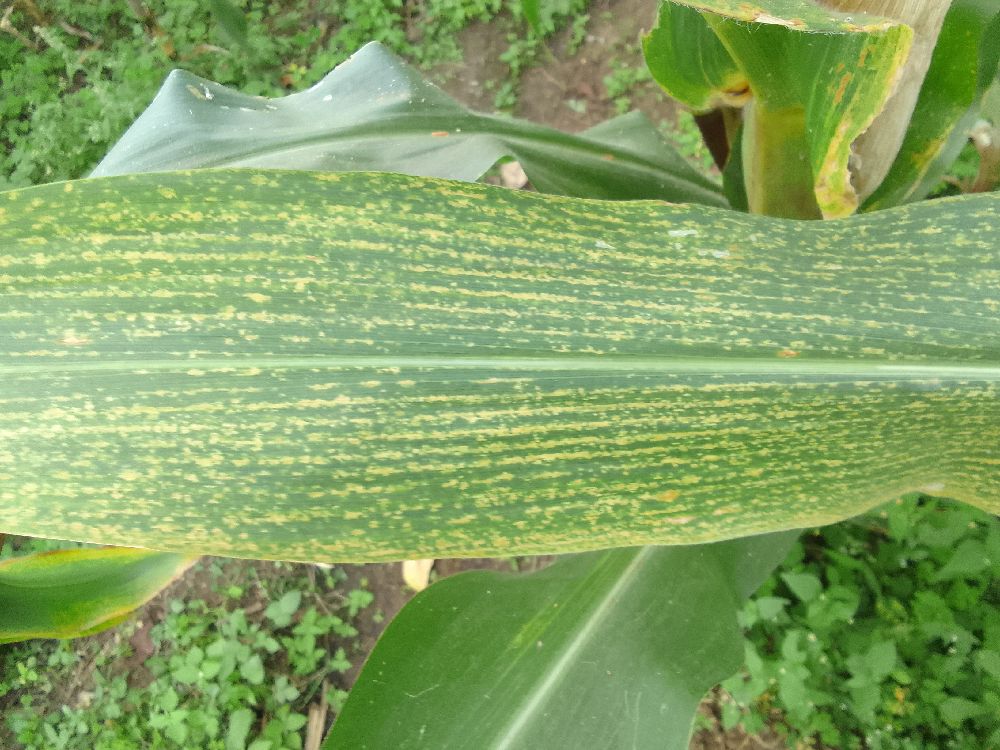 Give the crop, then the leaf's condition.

maize, maize lethal necrosis
